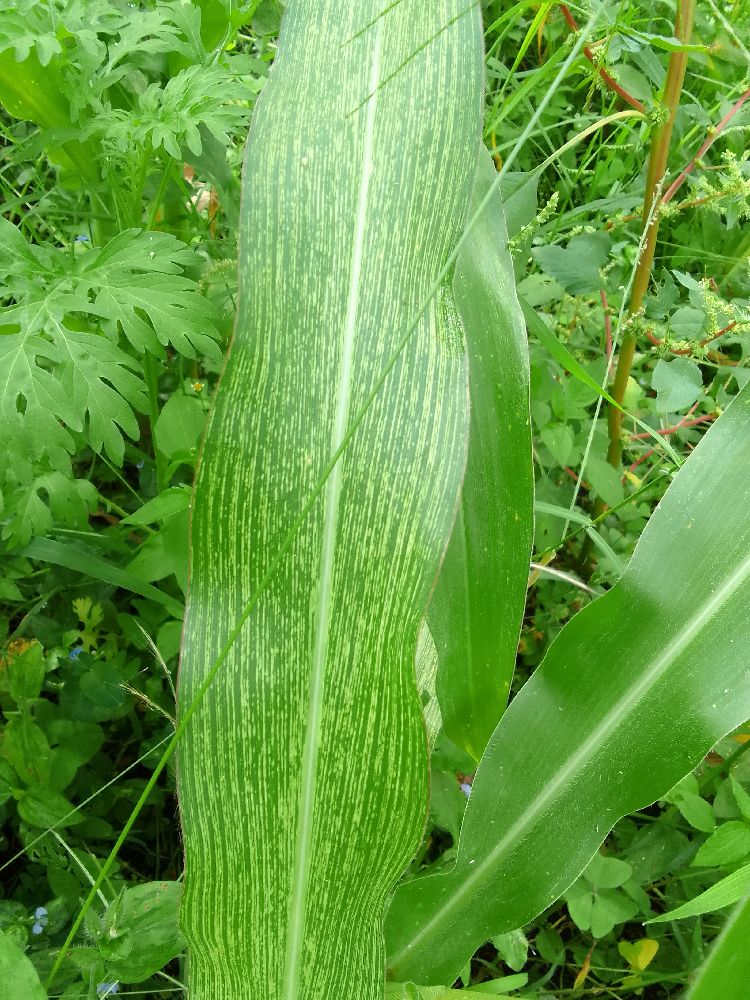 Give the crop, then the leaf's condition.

maize, maize streak virus
